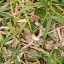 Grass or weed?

grass
